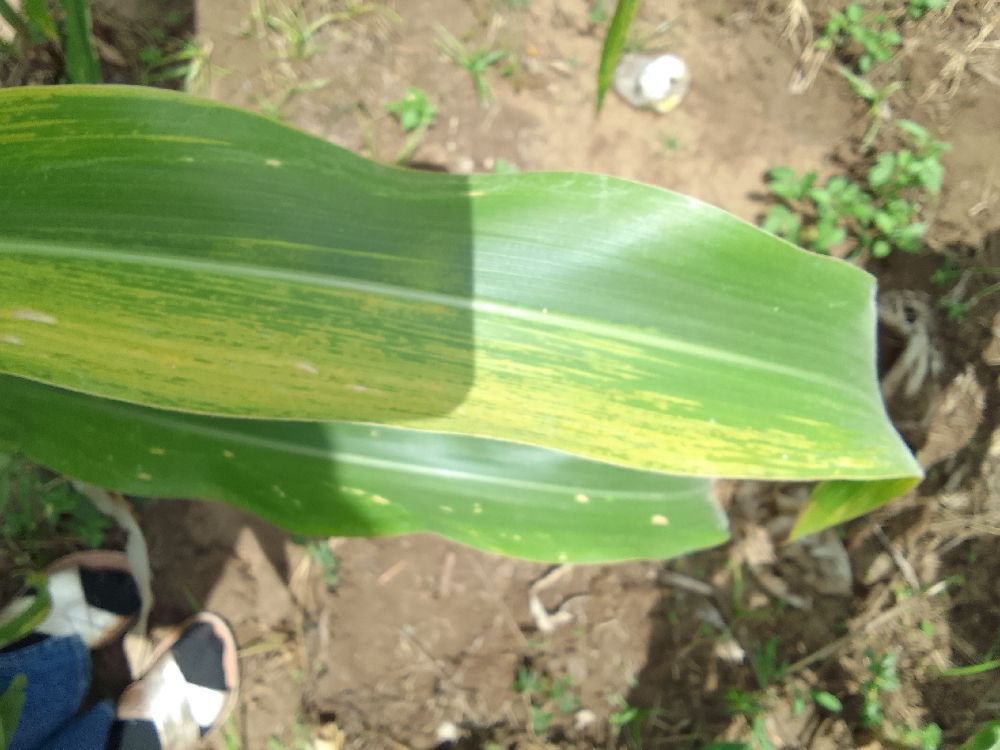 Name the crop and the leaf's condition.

maize, maize lethal necrosis
